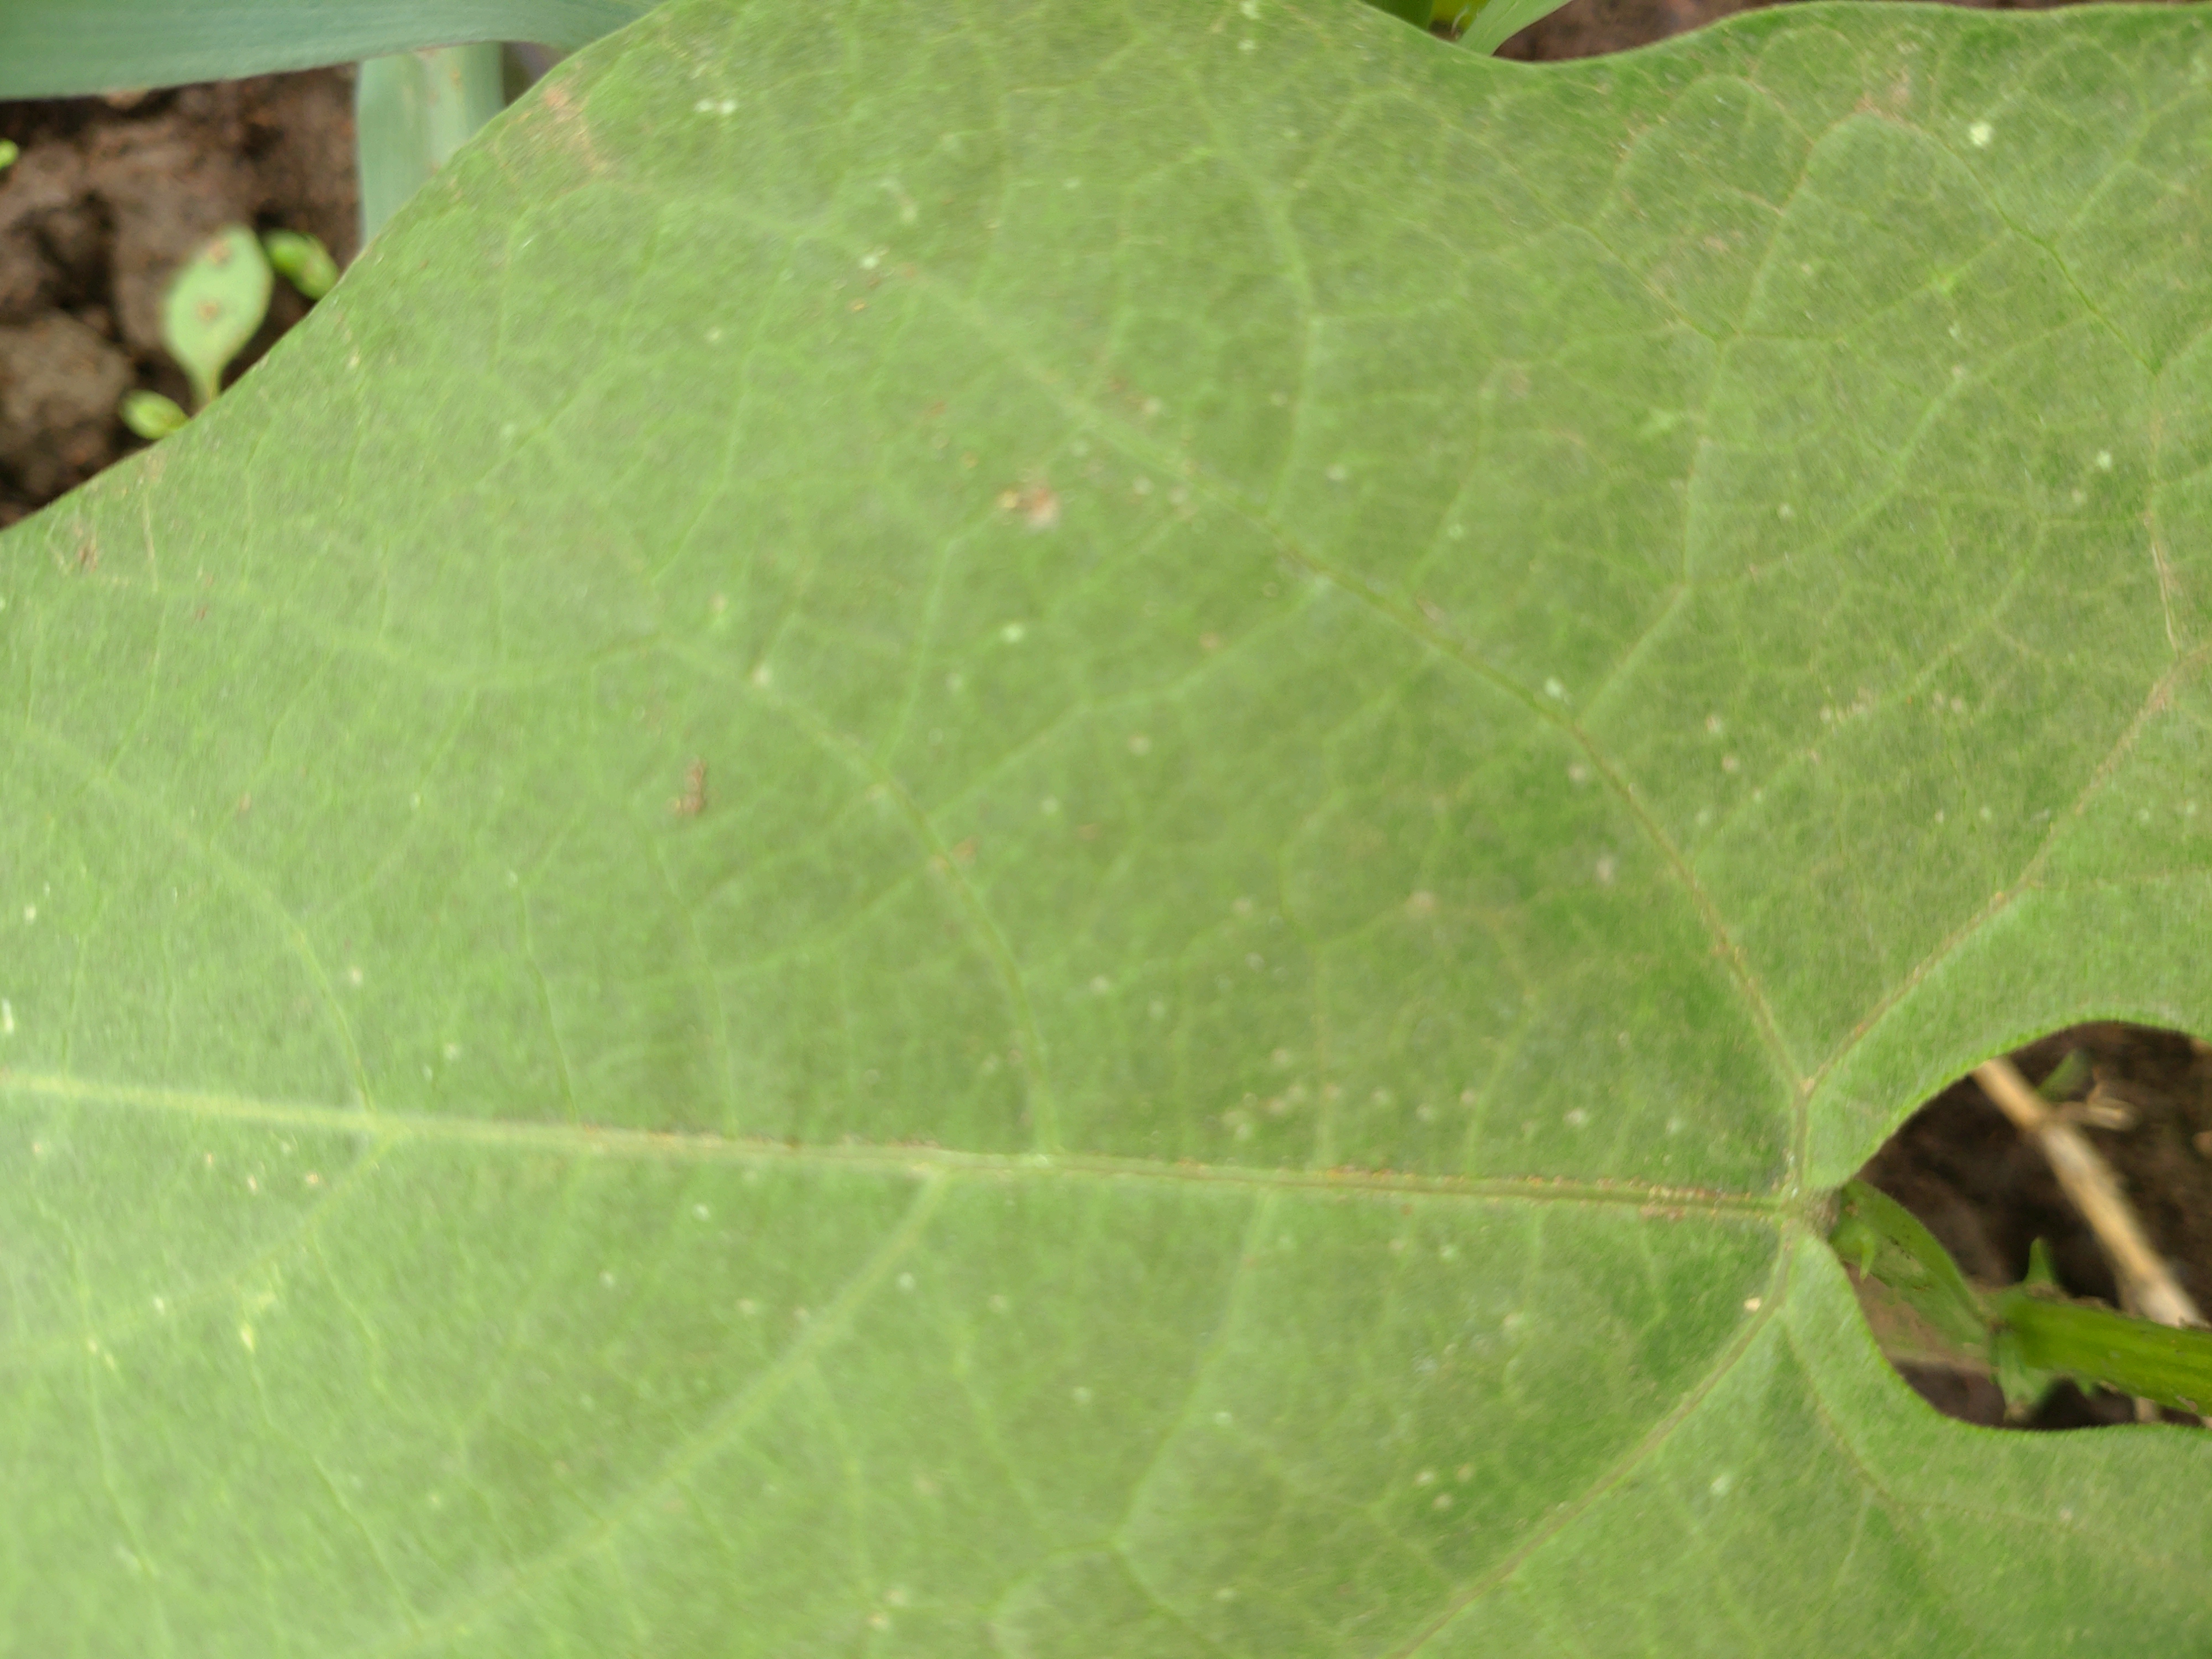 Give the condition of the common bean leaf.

healthy
